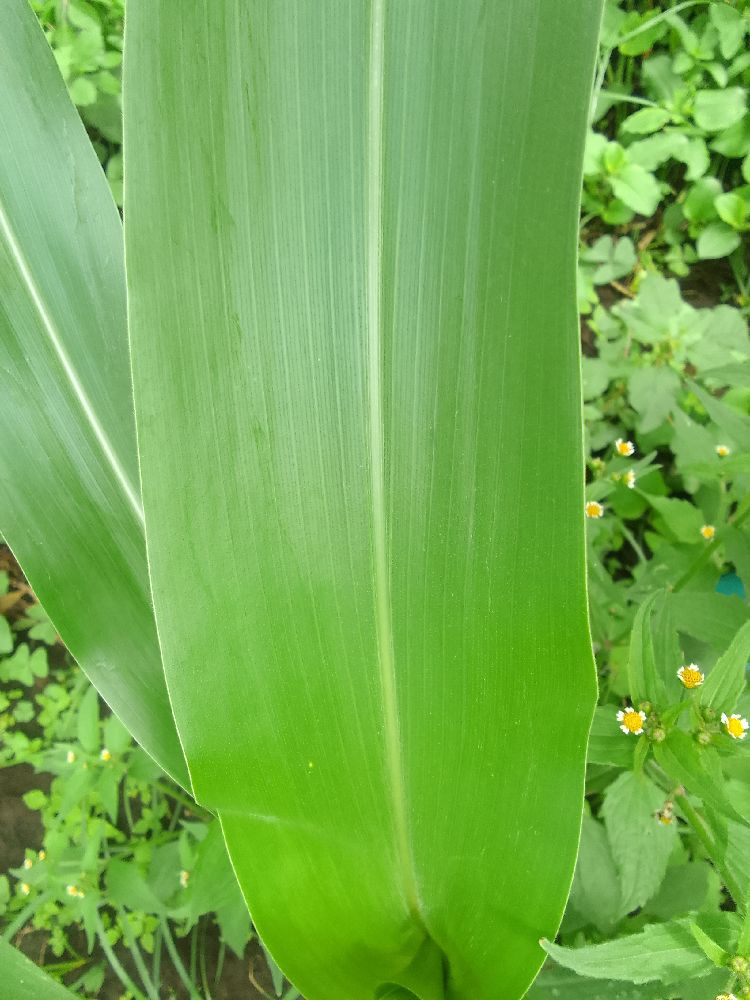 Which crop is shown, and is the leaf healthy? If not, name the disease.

maize, healthy
